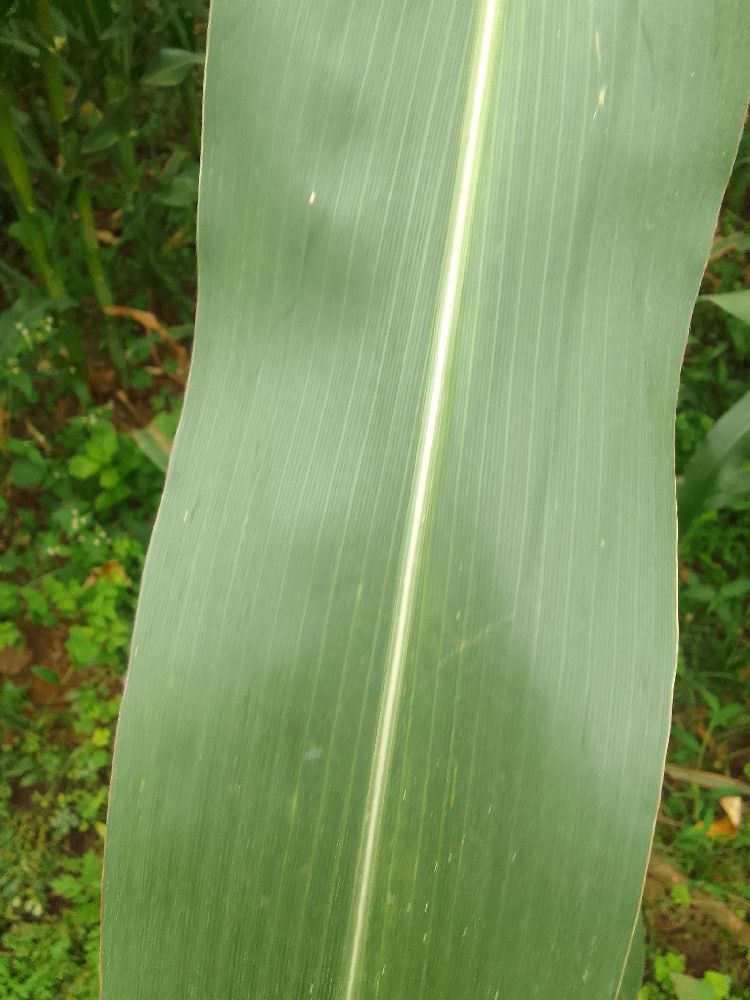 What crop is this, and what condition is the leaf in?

maize, healthy
